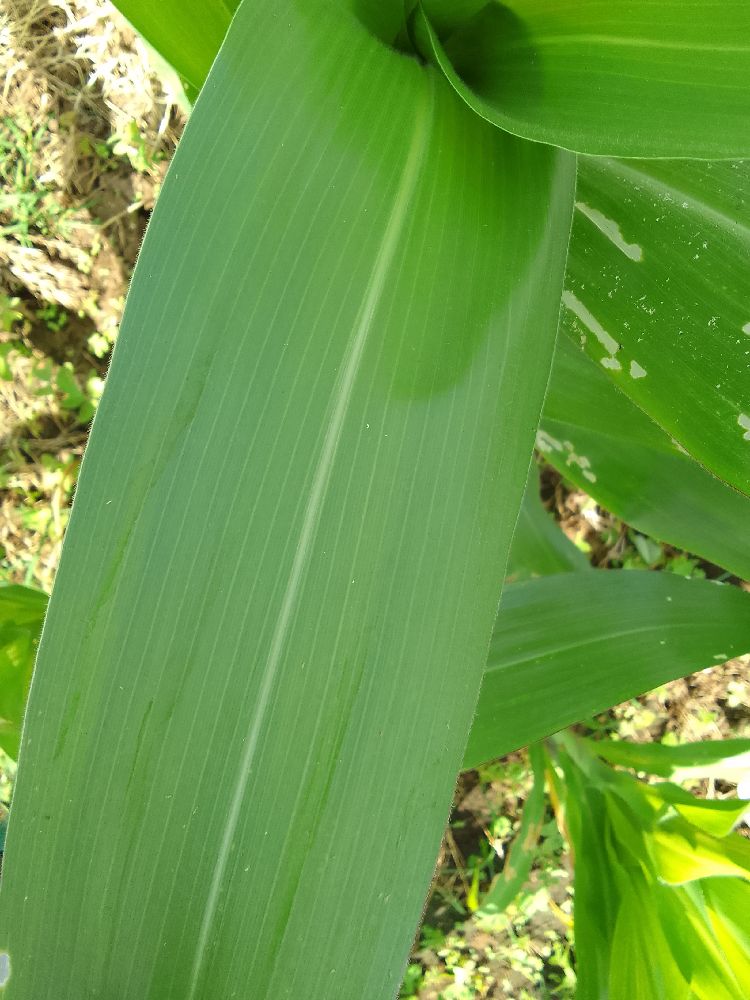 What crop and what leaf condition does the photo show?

maize, healthy
